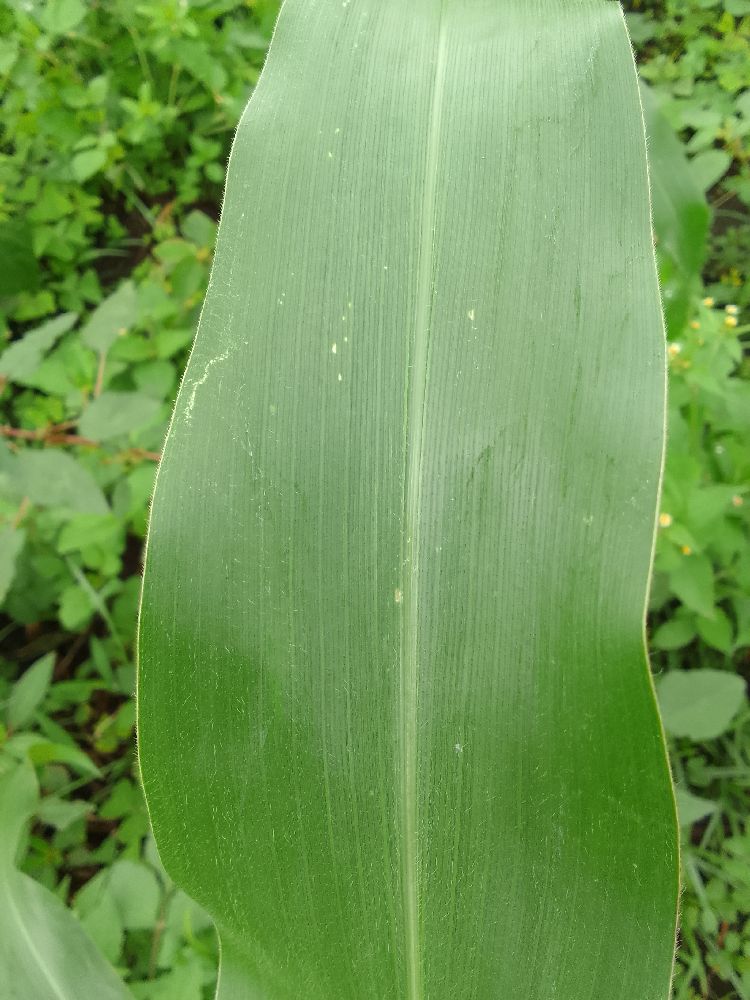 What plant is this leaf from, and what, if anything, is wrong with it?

maize, healthy
